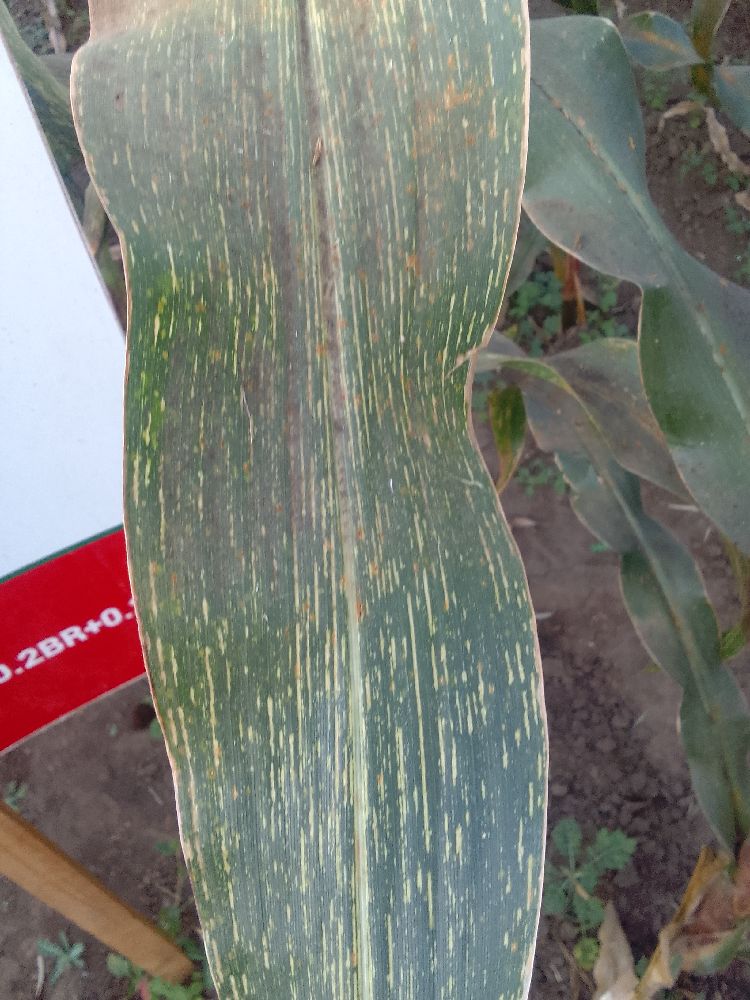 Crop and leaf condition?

maize, maize streak virus
